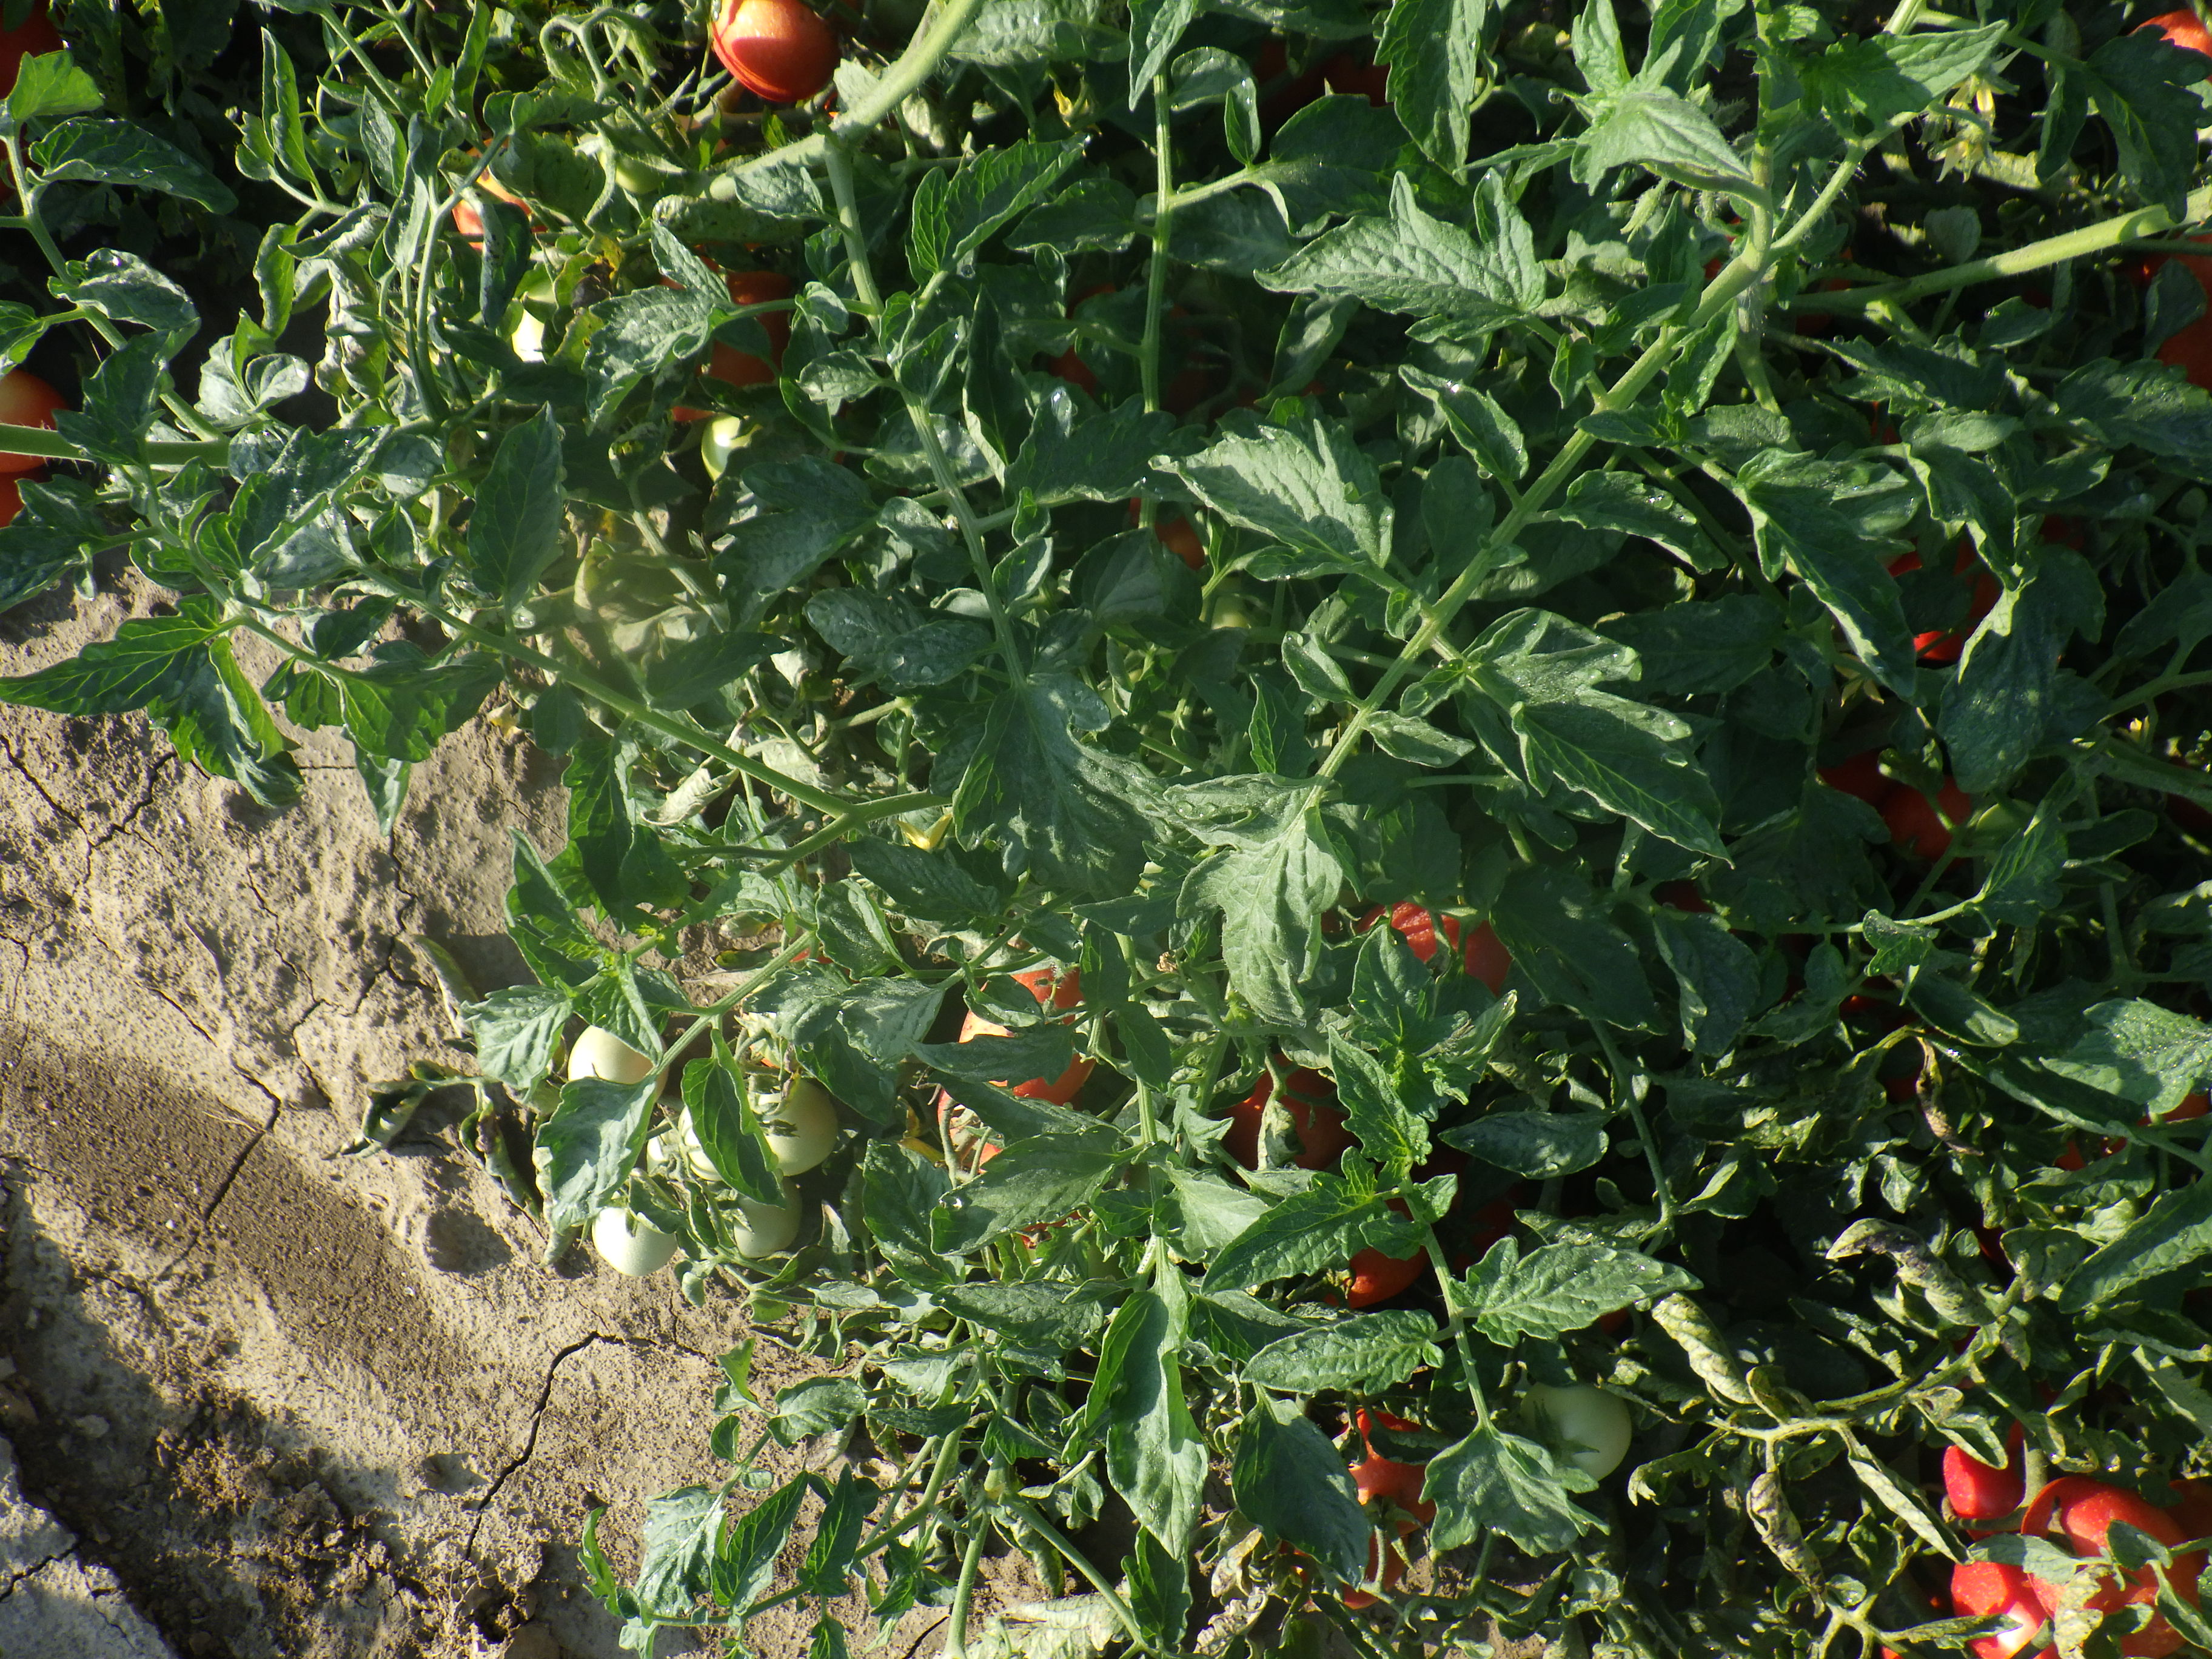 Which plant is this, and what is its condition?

tomato, healthy
